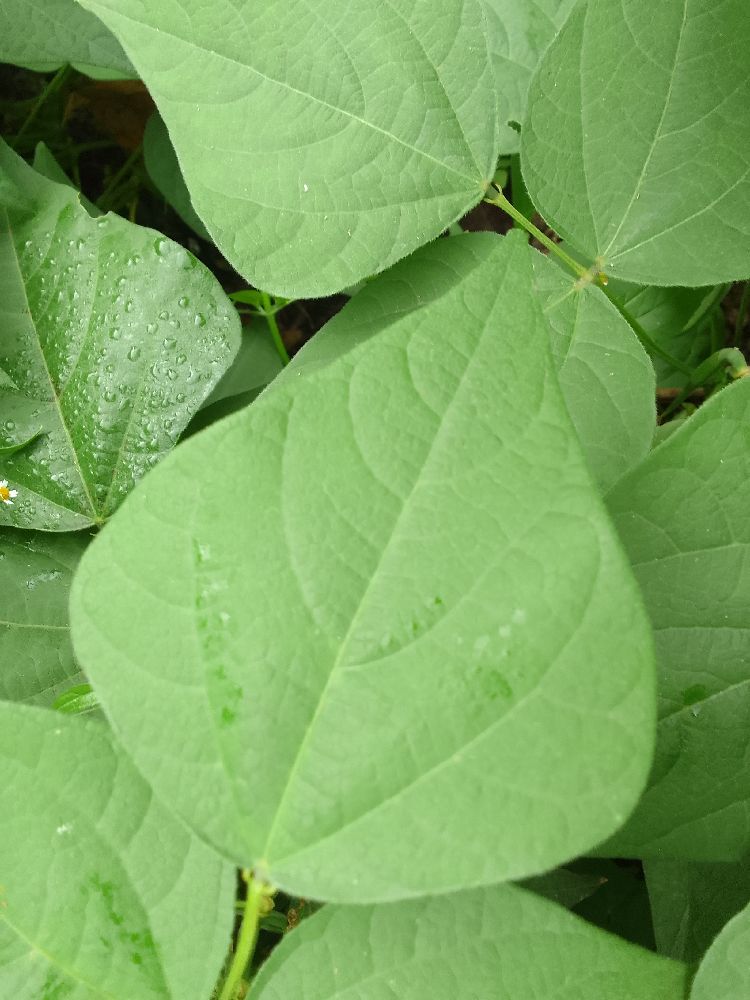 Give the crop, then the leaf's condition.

common bean, healthy
